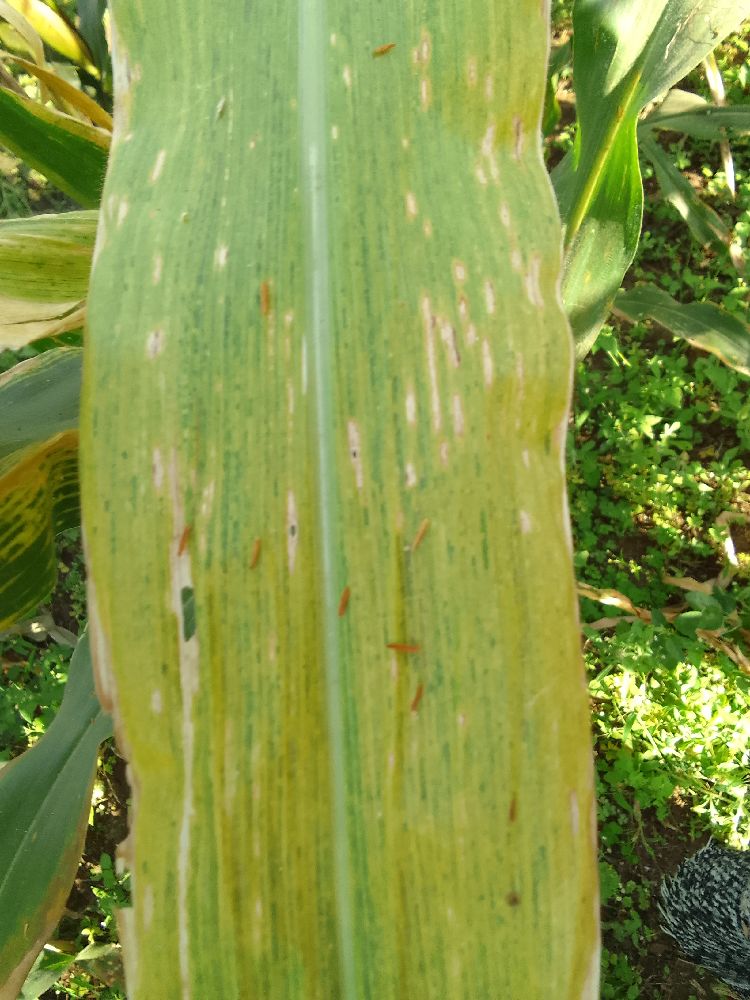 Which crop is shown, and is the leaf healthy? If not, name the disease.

maize, maize lethal necrosis
